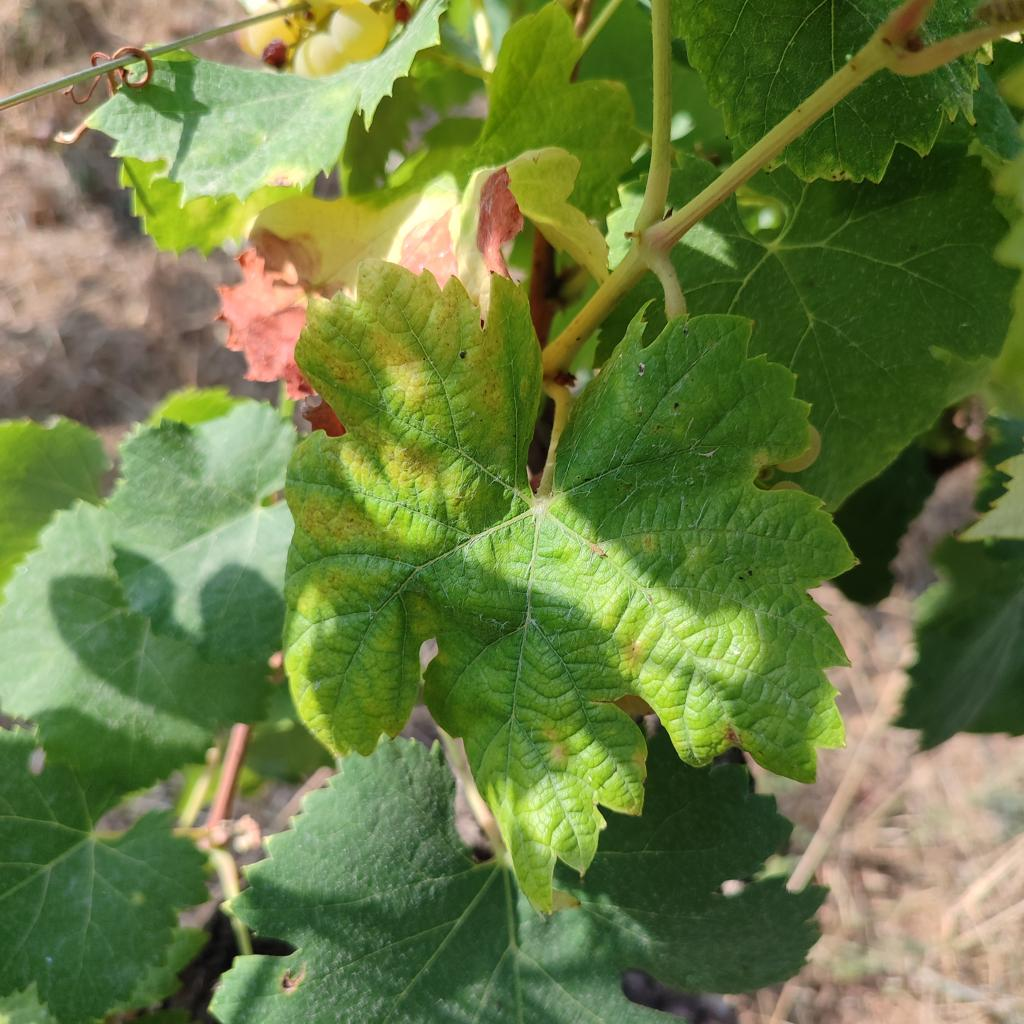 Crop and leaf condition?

grapevine, esca complex
